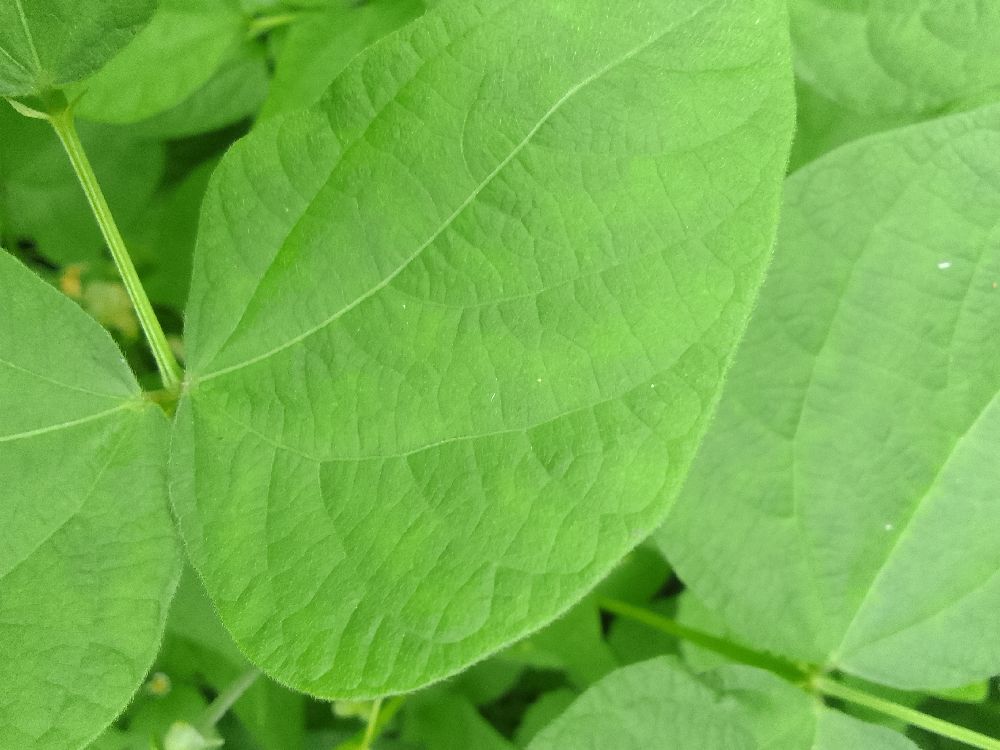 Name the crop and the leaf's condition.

common bean, healthy
